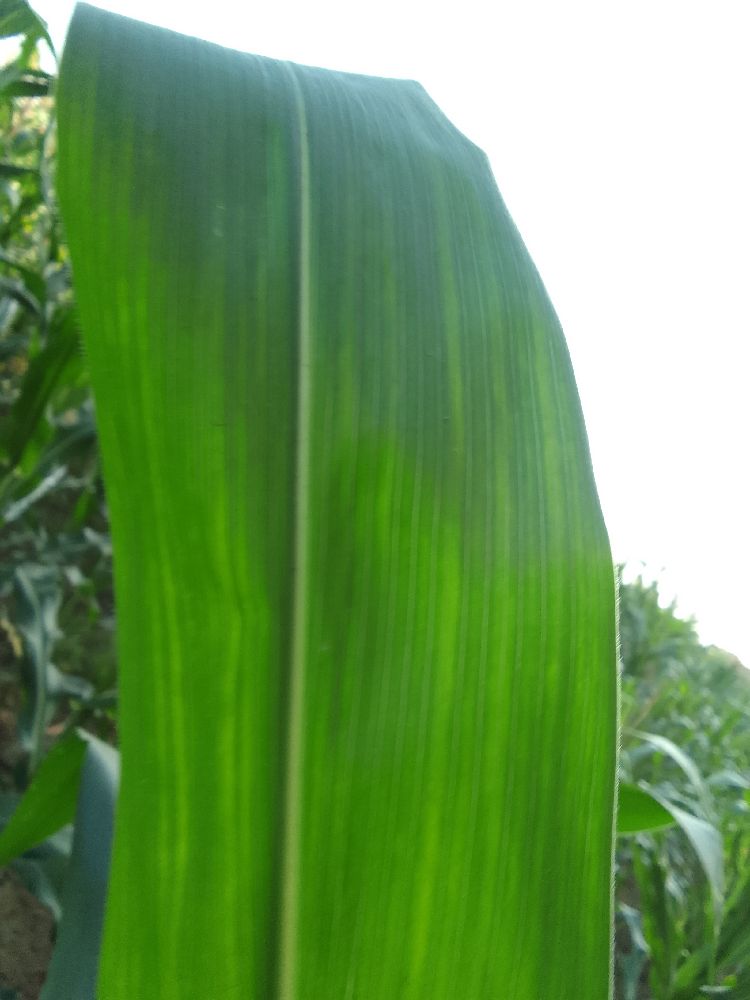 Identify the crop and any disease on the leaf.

maize, healthy
